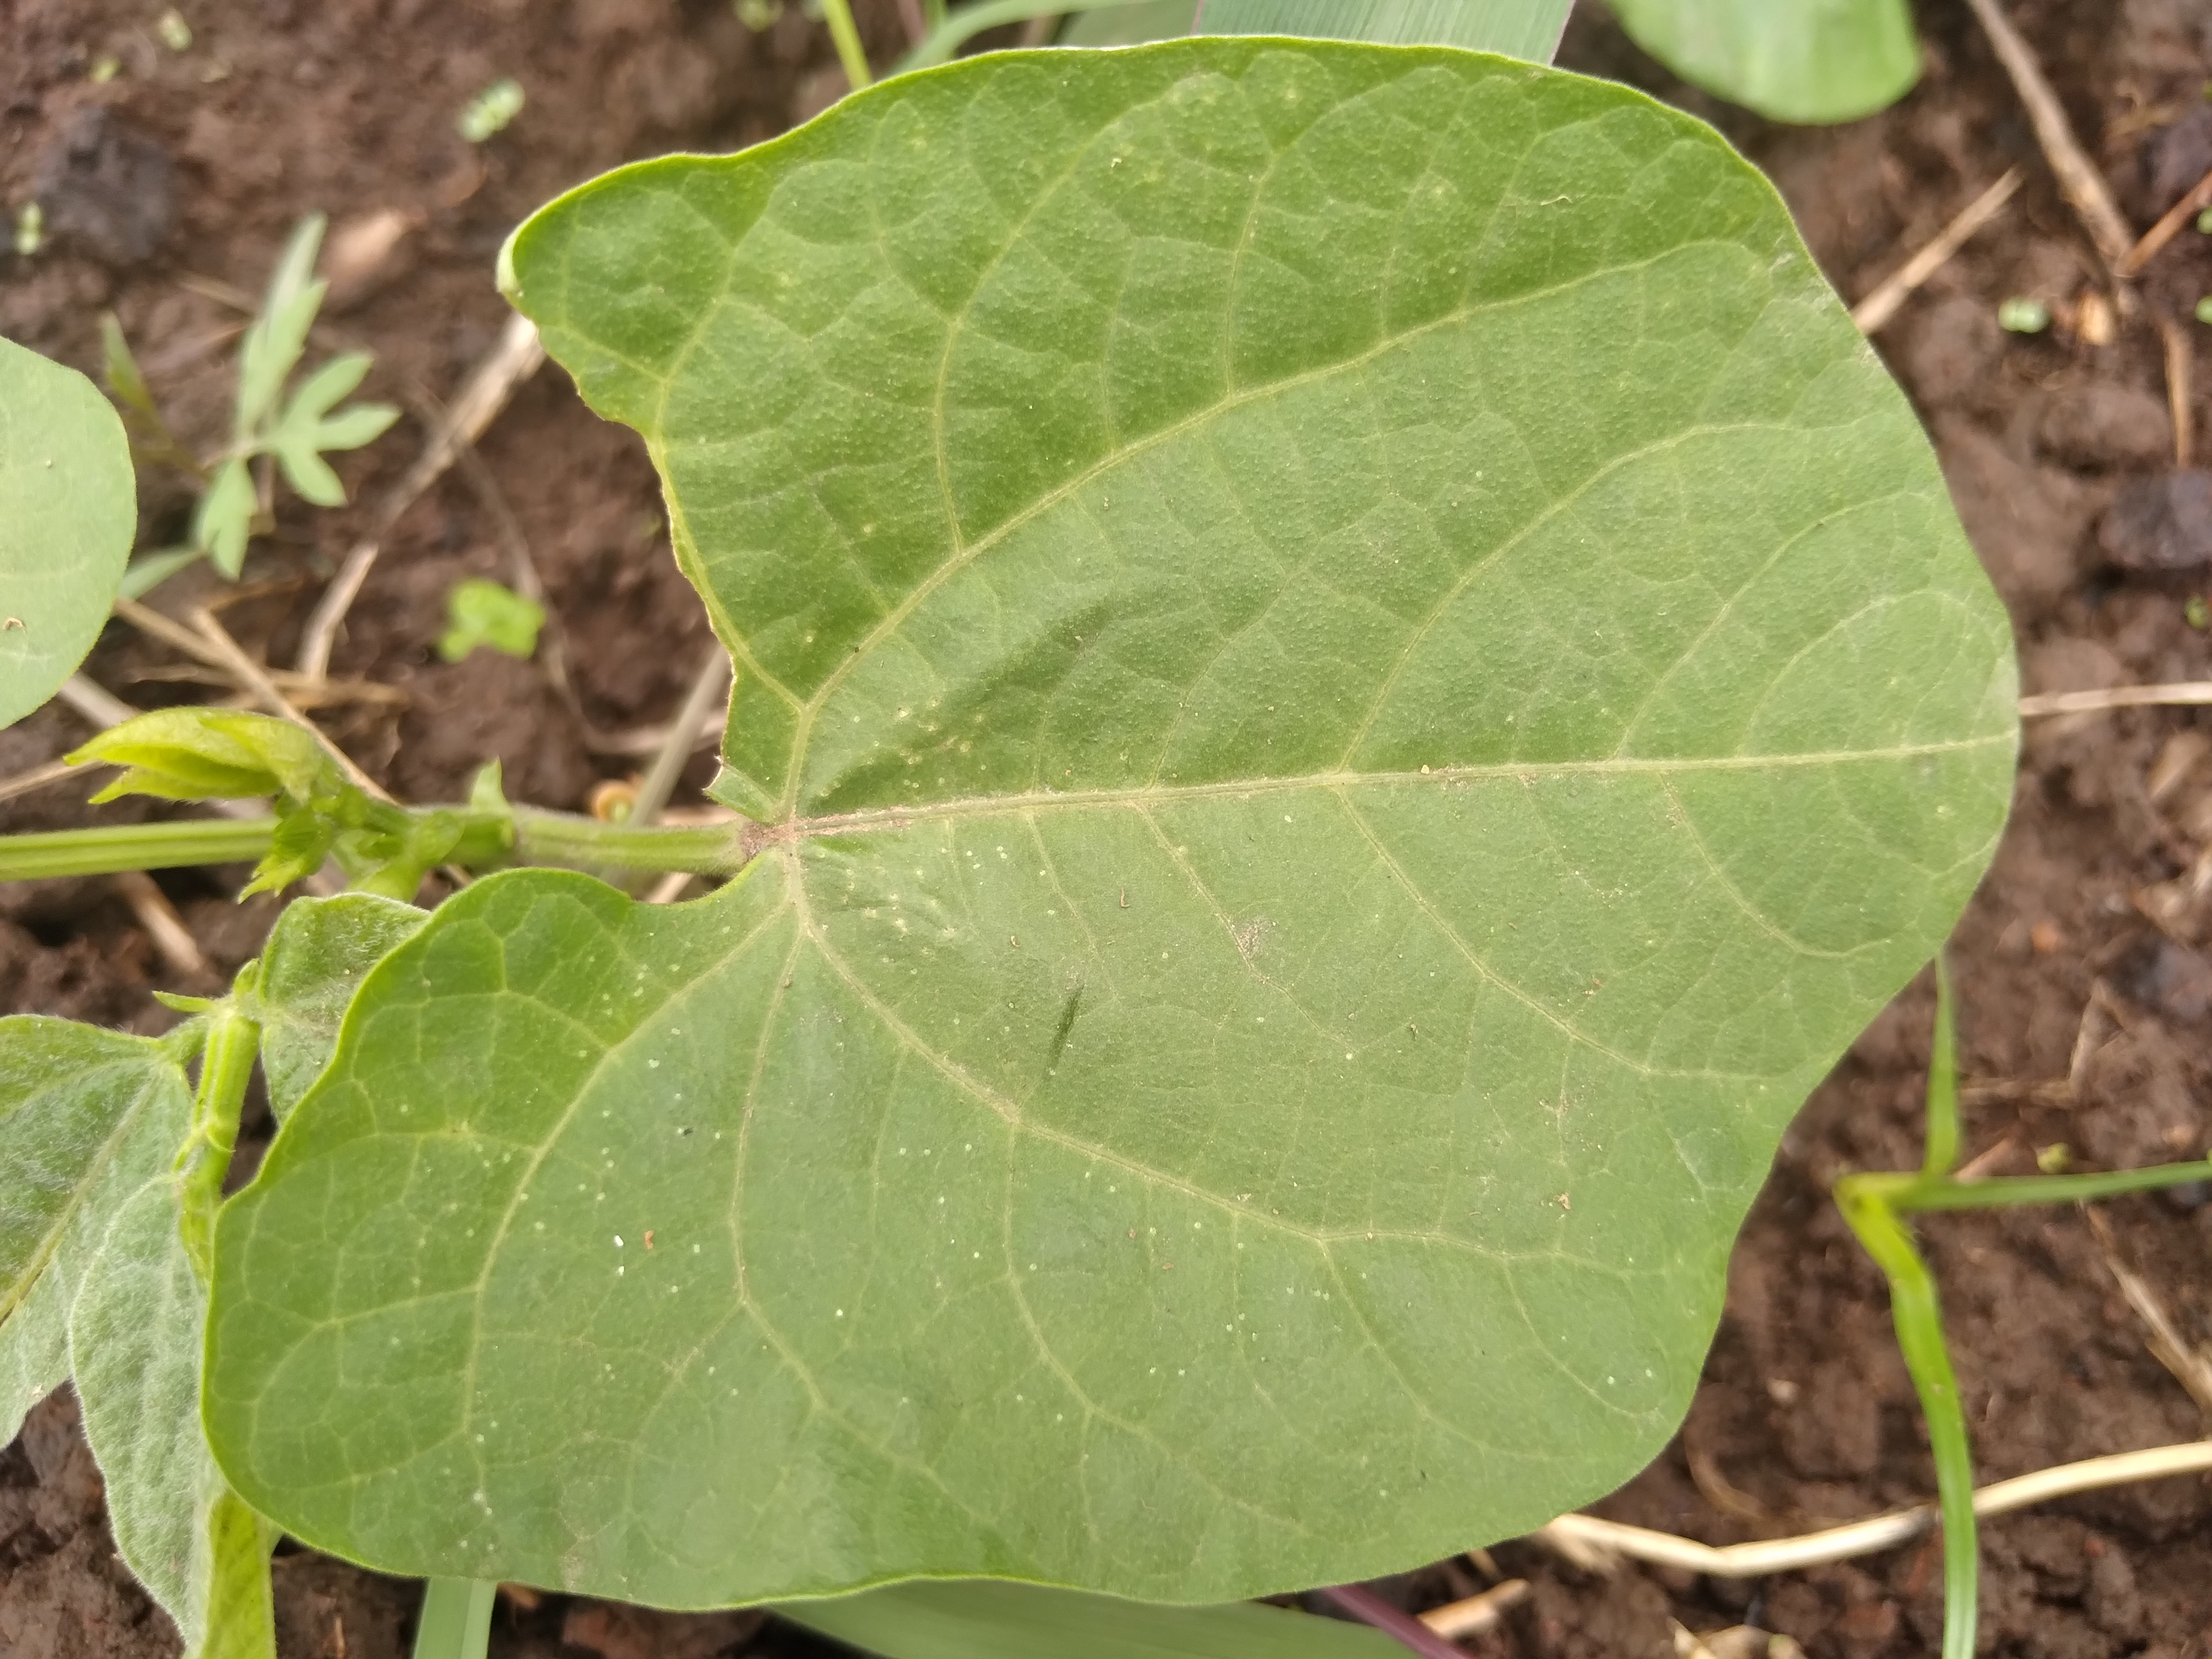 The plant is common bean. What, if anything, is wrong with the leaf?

healthy
